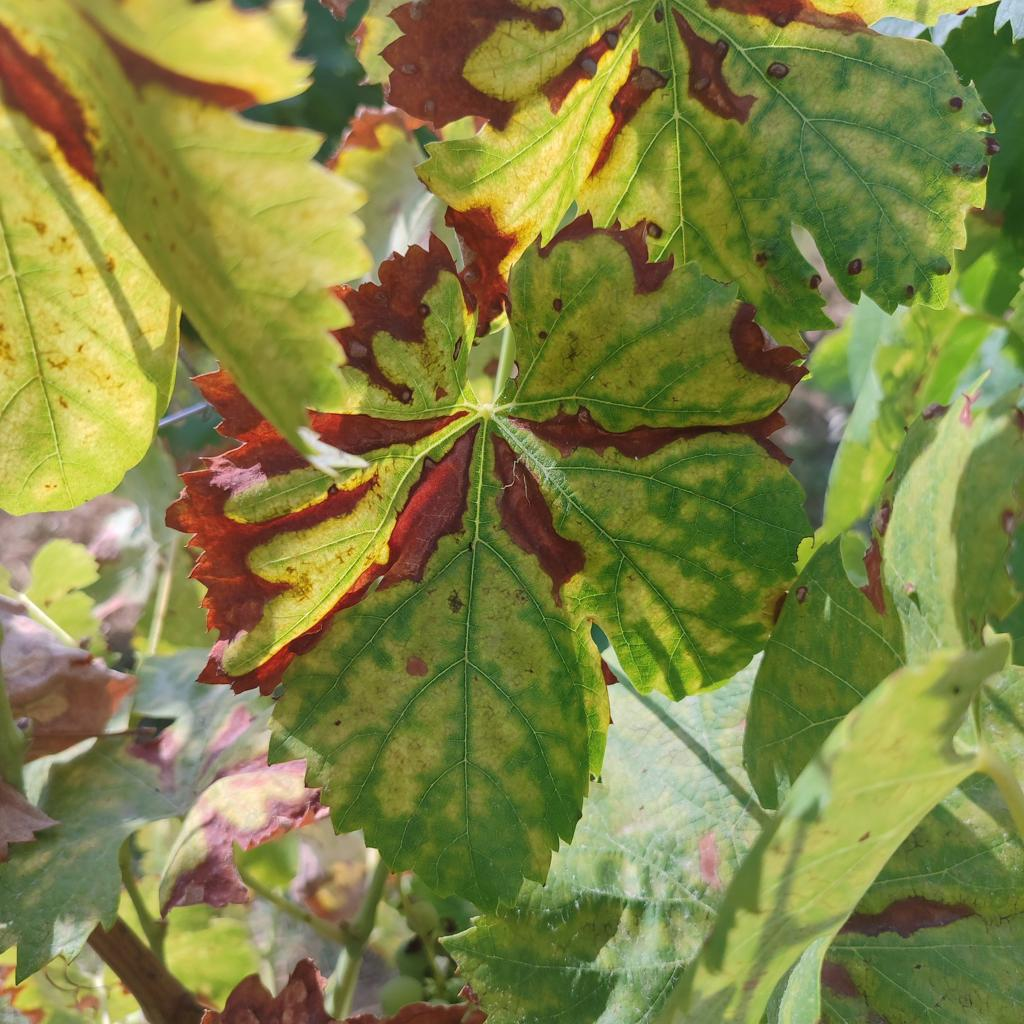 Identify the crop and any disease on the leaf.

grapevine, esca complex
